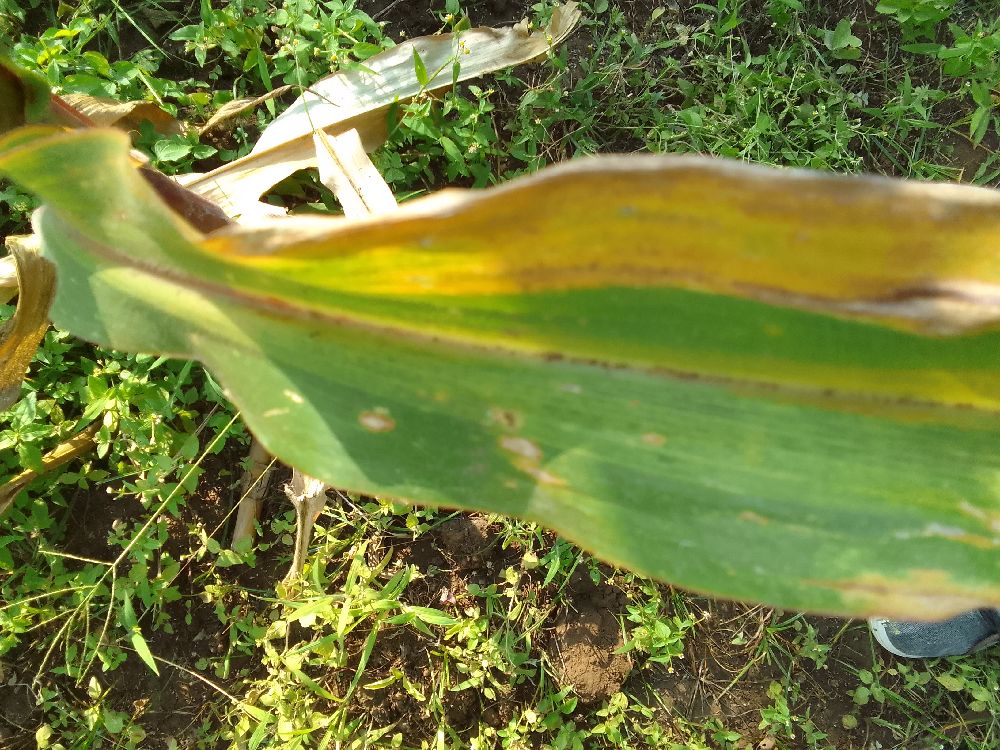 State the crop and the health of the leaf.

maize, maize lethal necrosis
